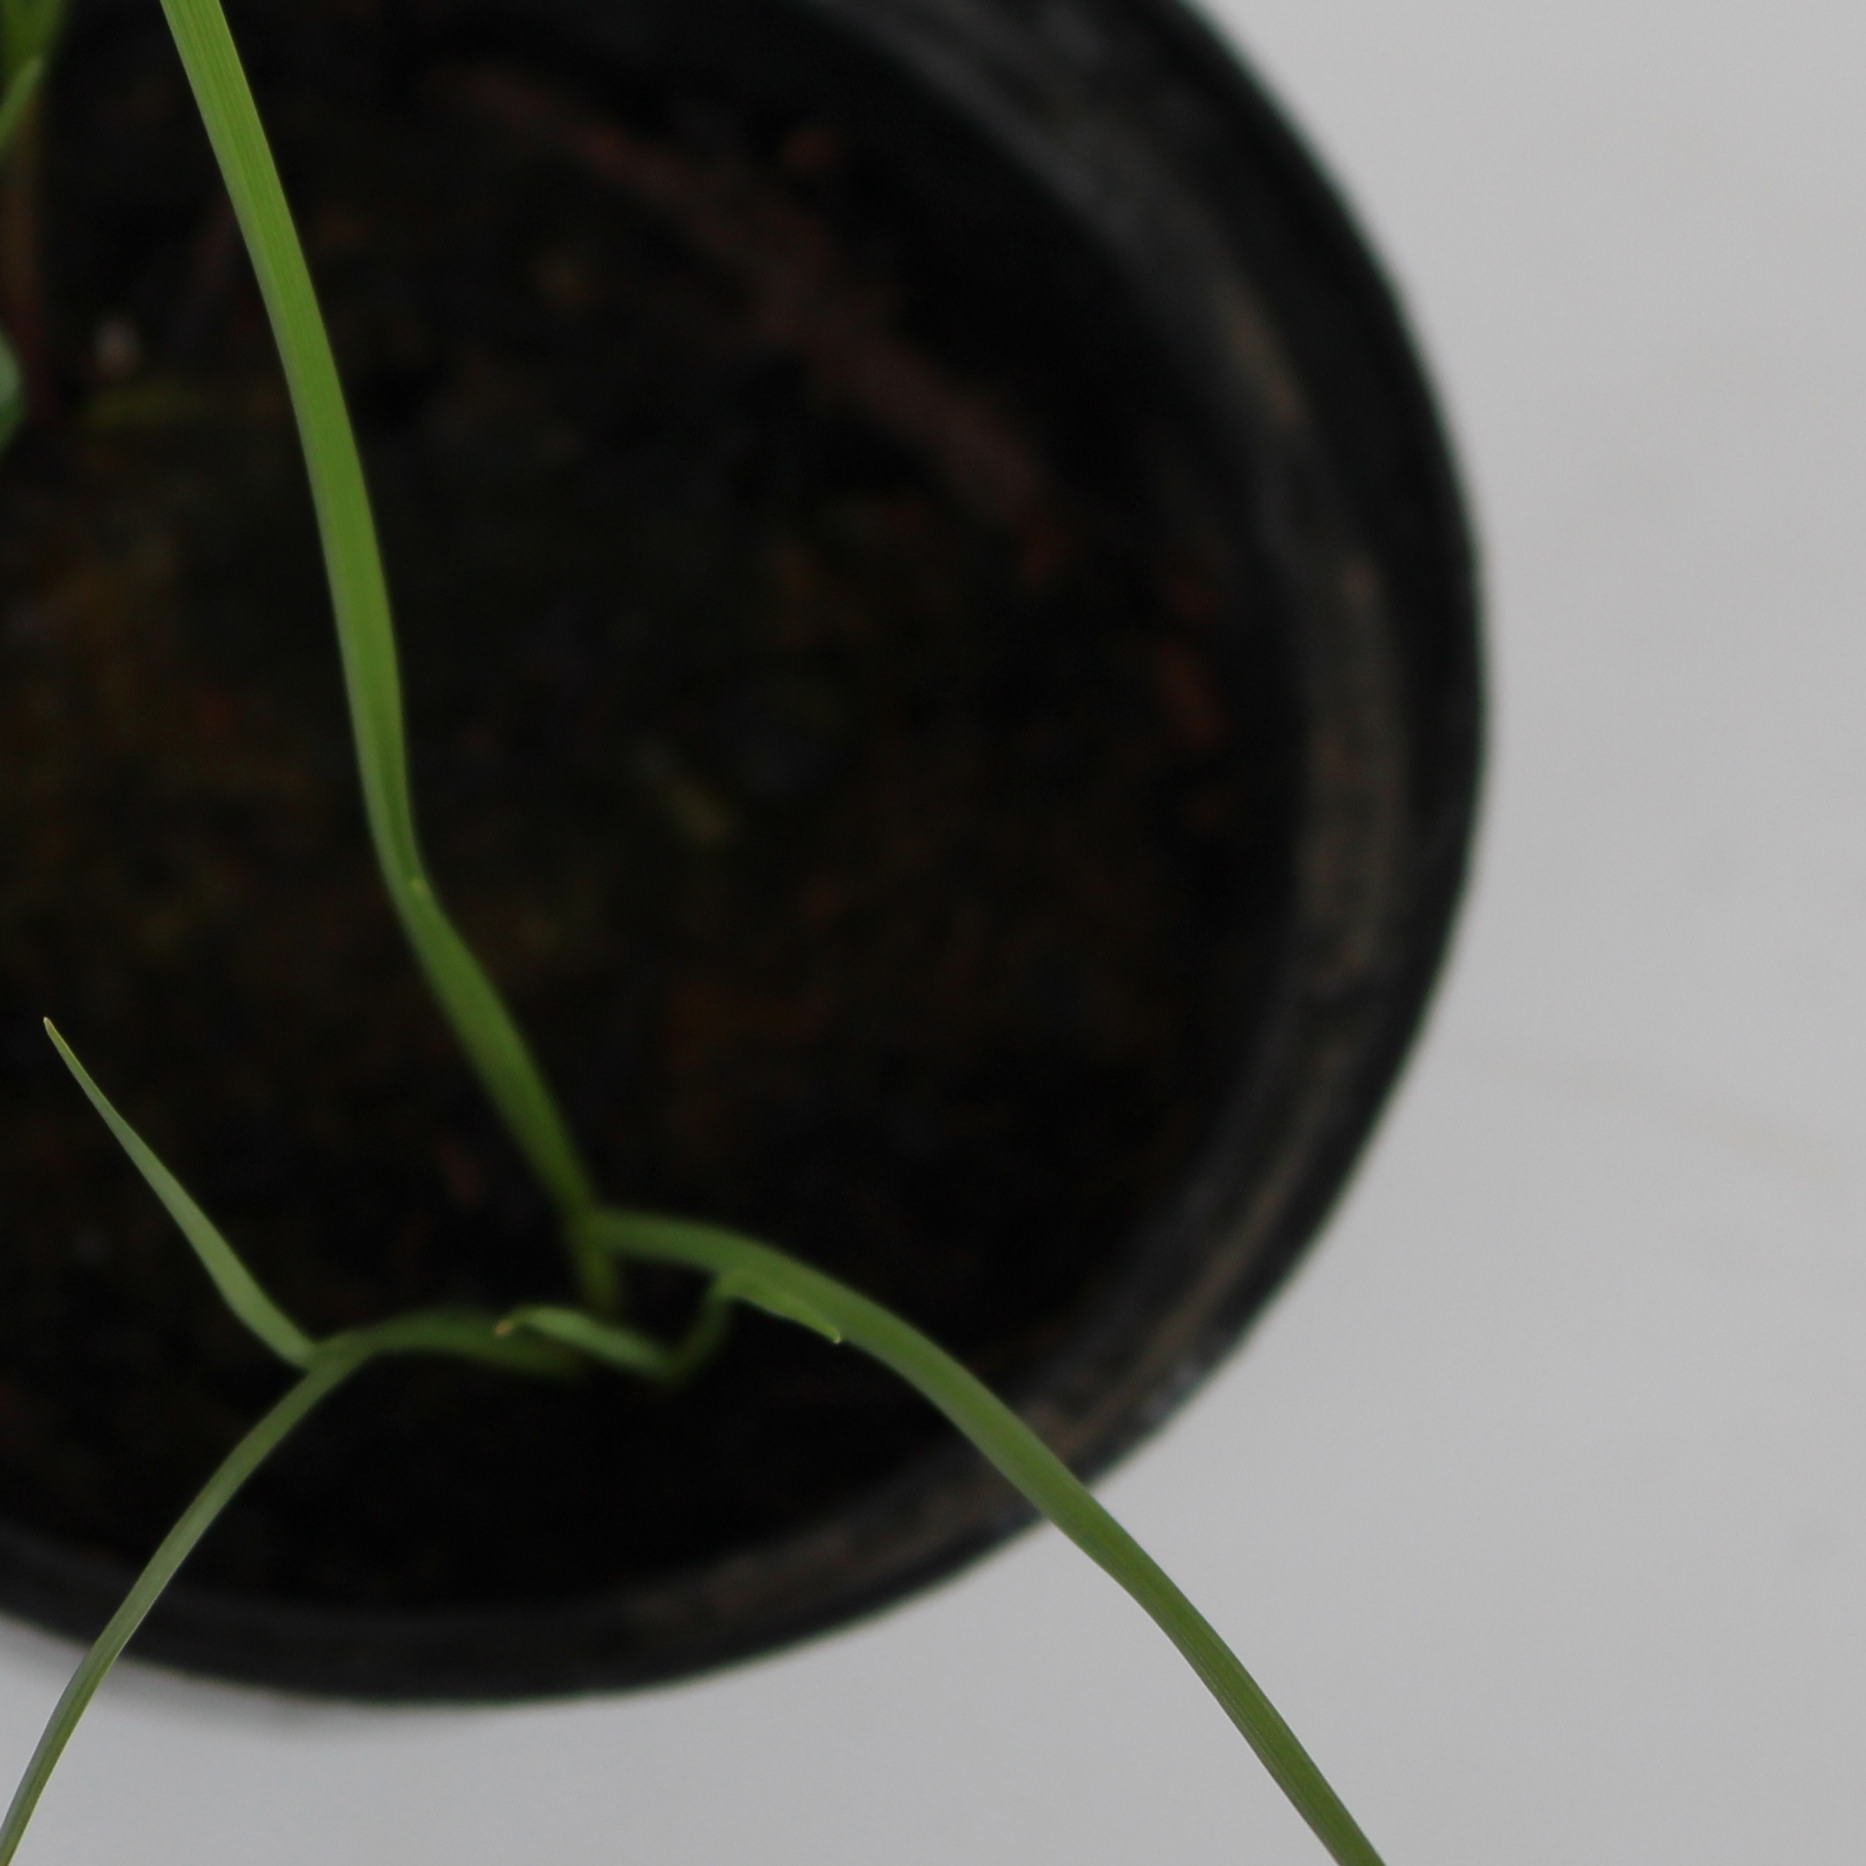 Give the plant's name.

Lolium multiflorum
